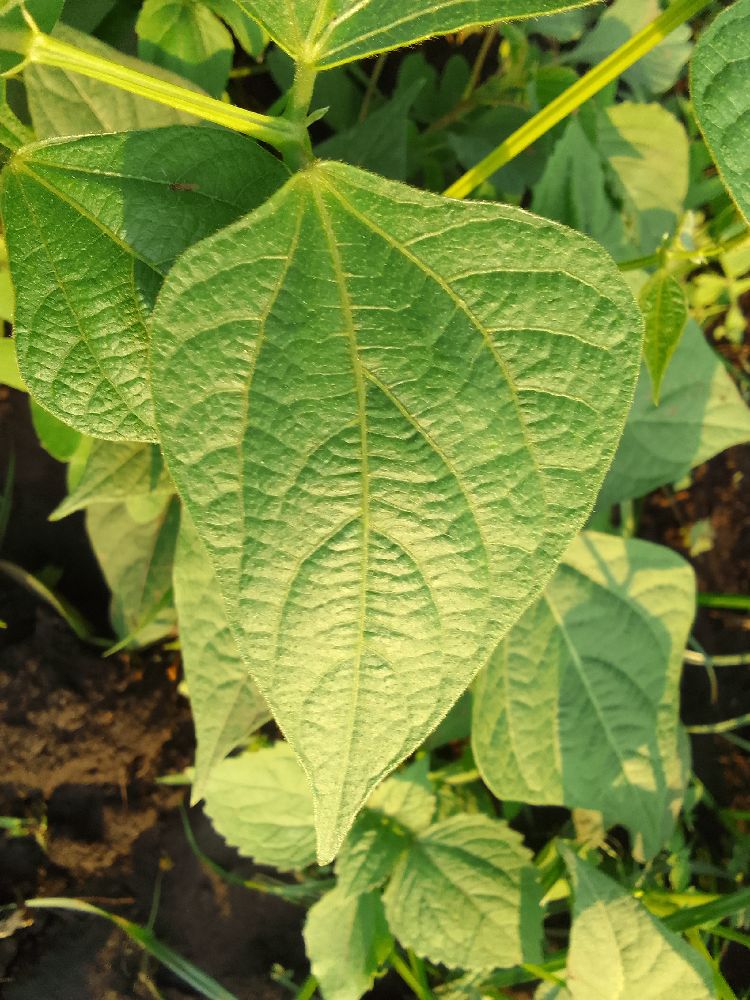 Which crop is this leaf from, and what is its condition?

common bean, healthy
